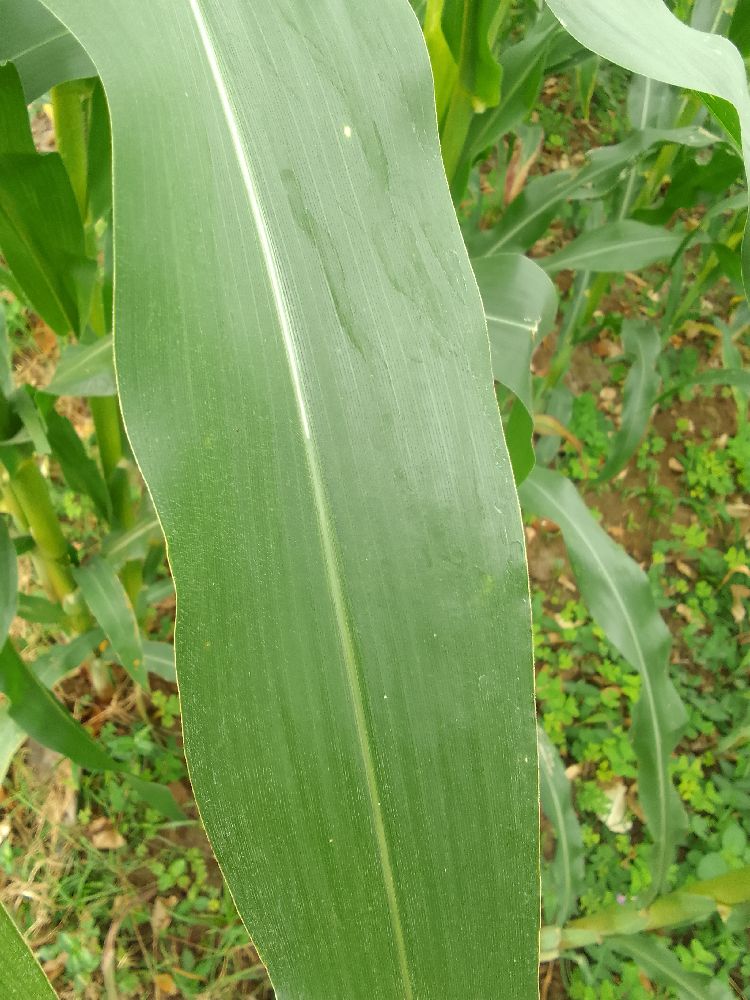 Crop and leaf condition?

maize, healthy
